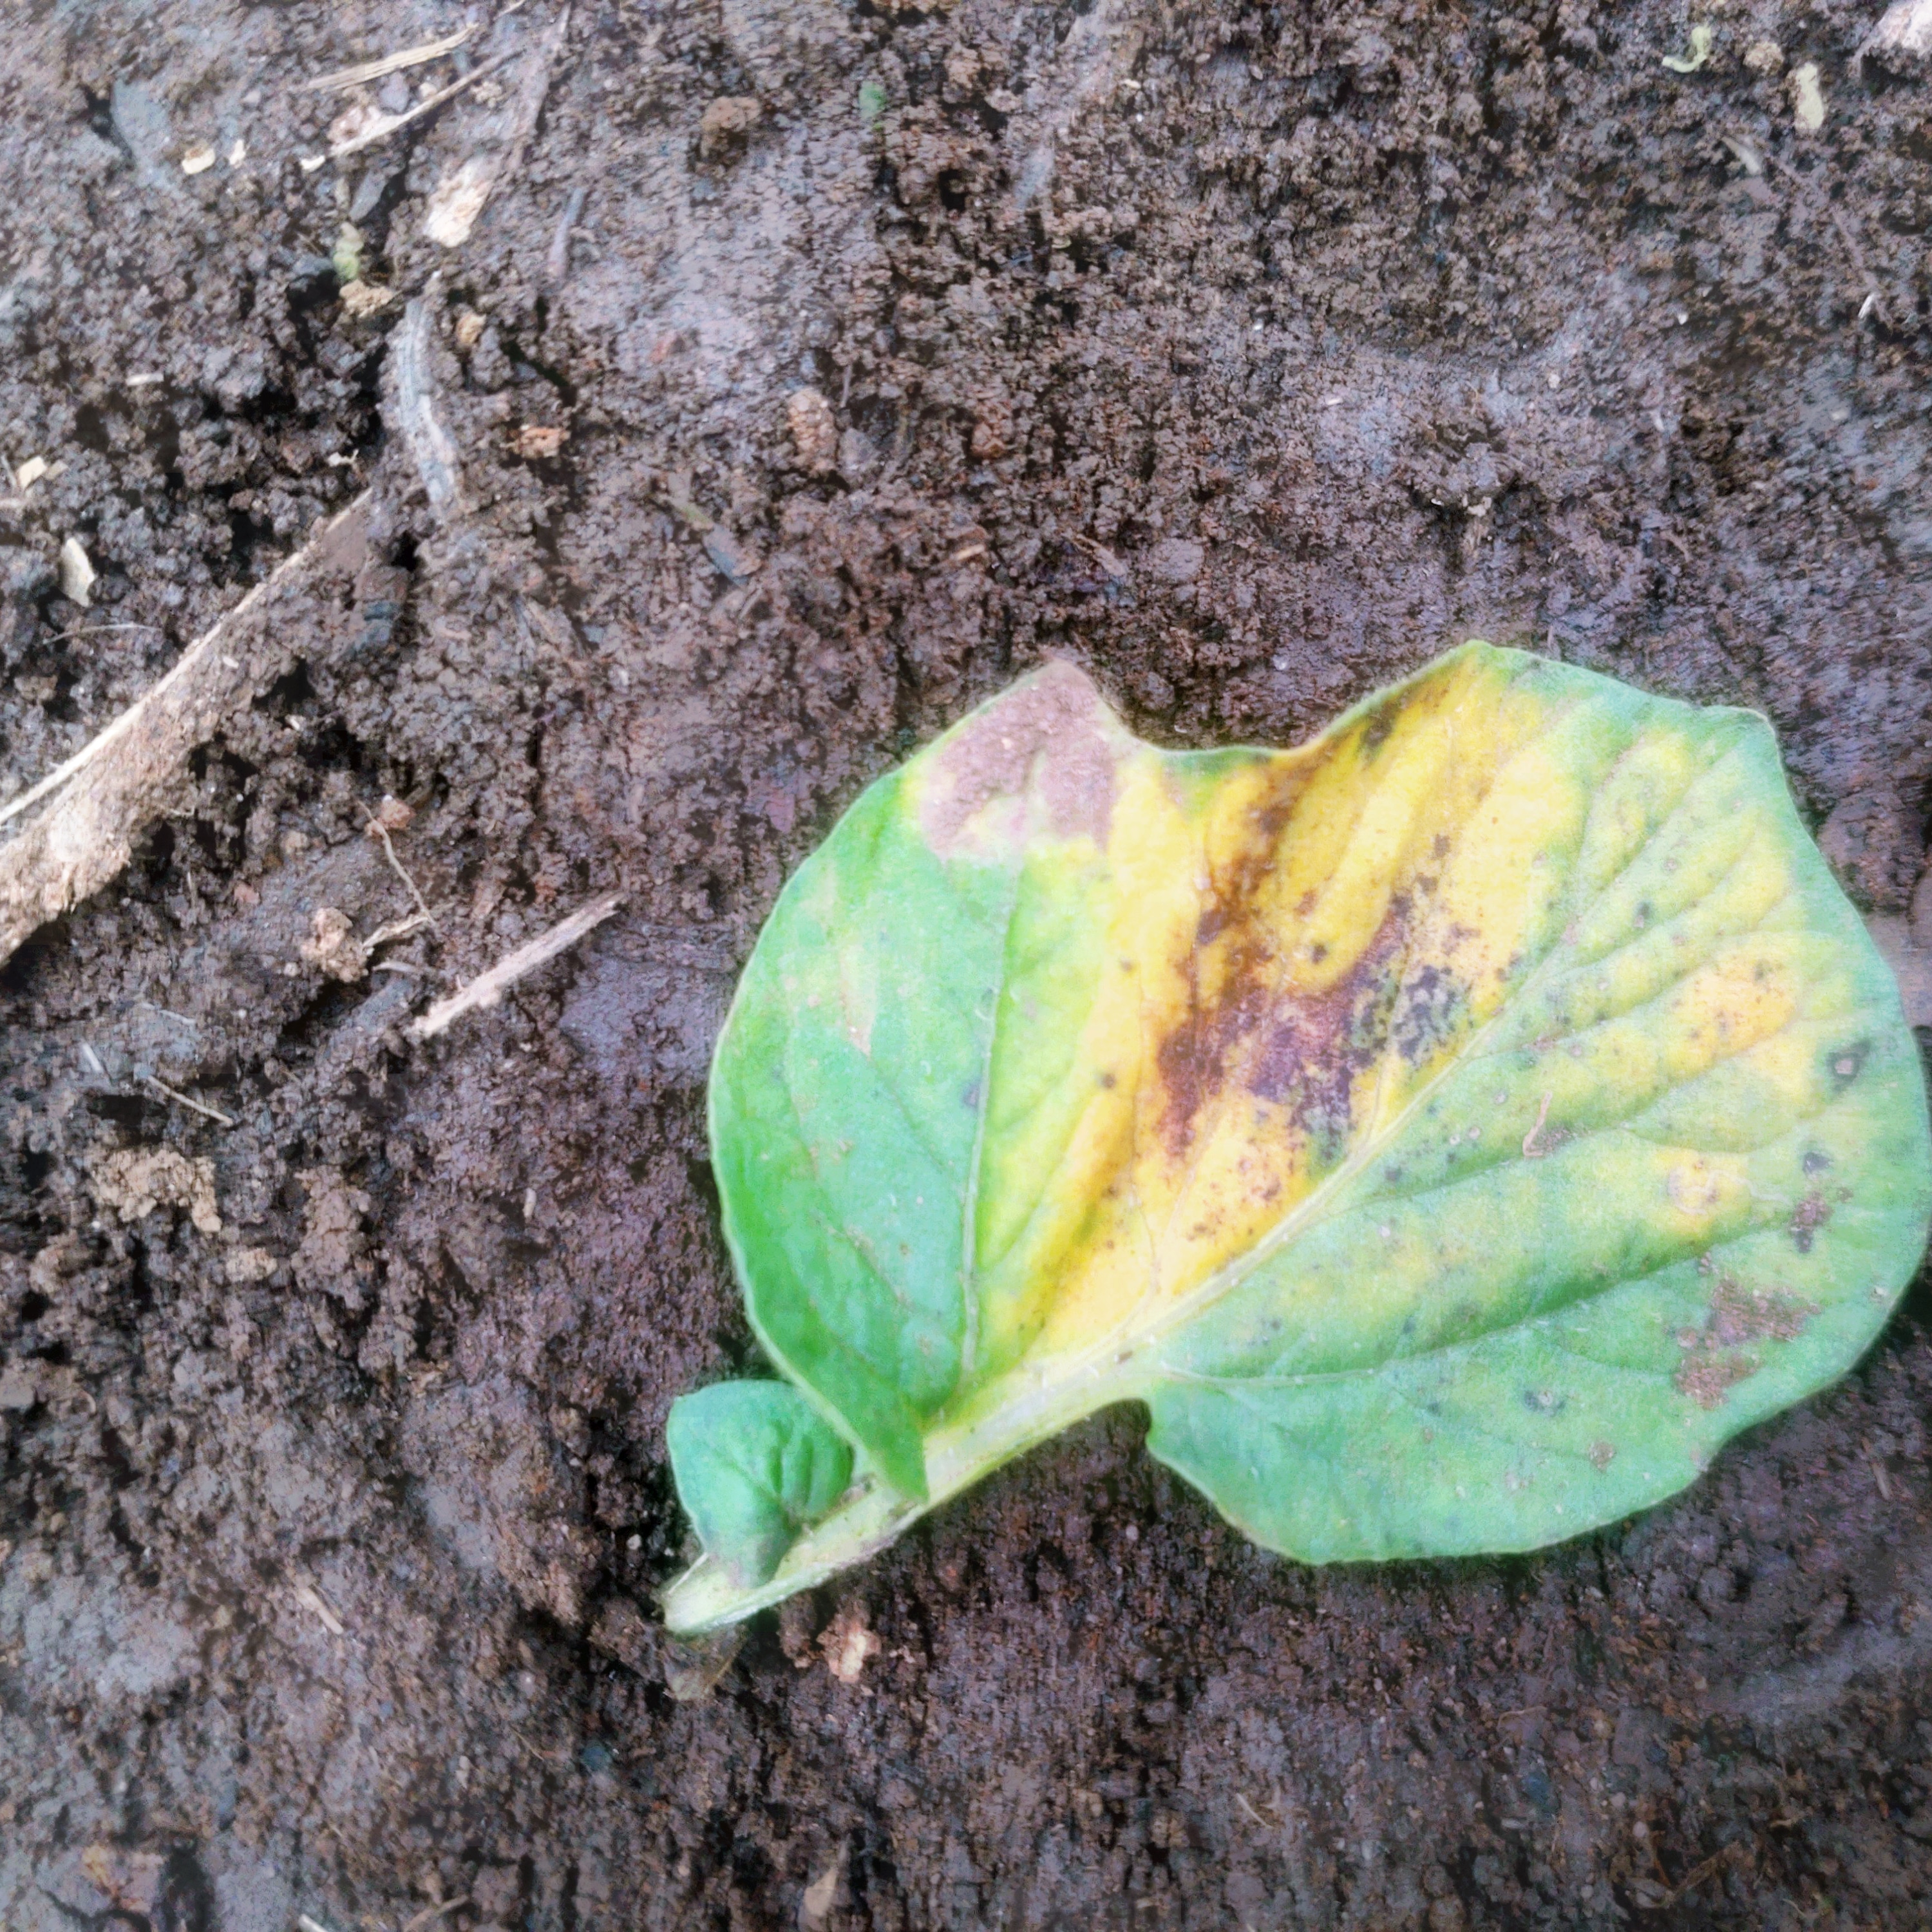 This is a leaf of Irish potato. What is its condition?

late blight
